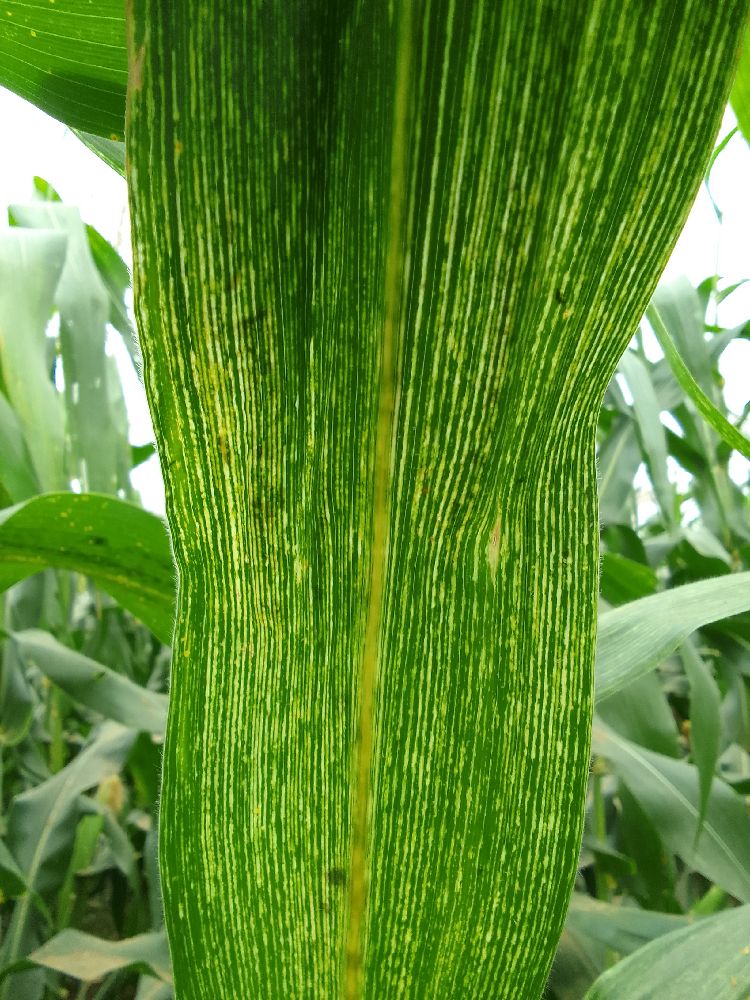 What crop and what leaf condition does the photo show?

maize, maize streak virus
